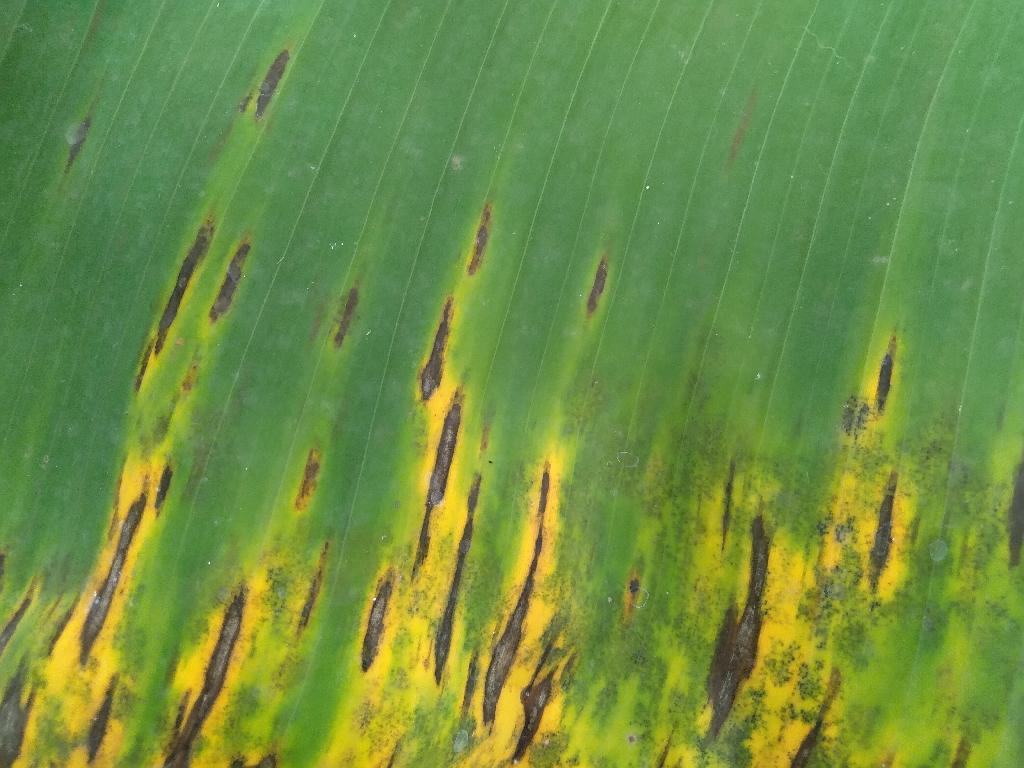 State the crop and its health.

banana, black sigatoka
